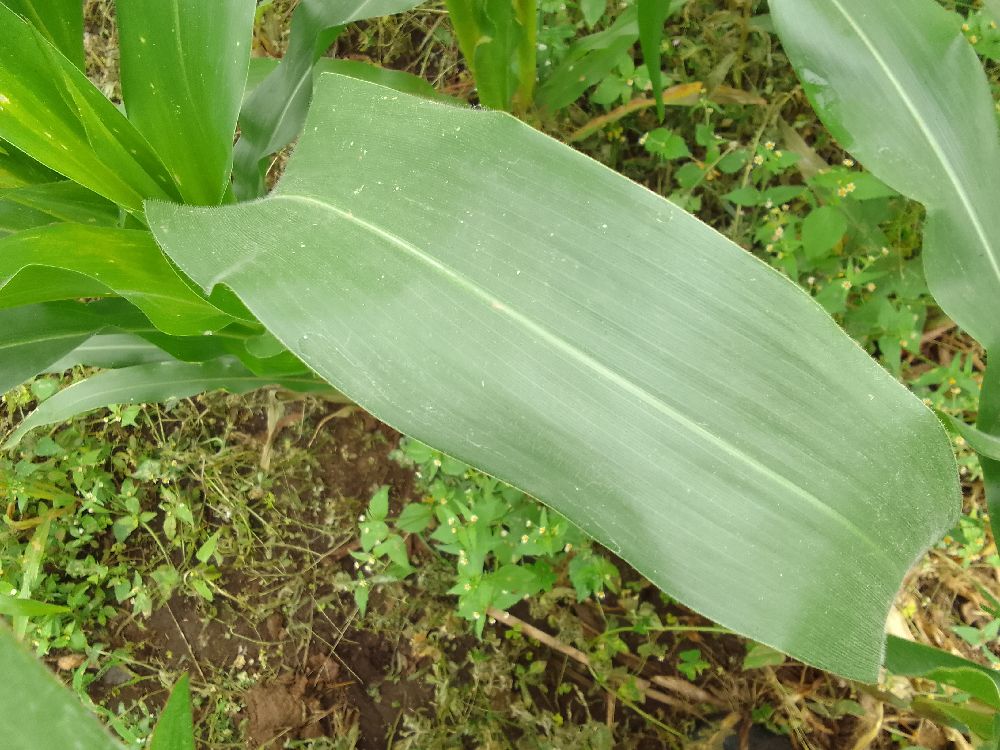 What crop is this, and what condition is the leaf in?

maize, healthy
